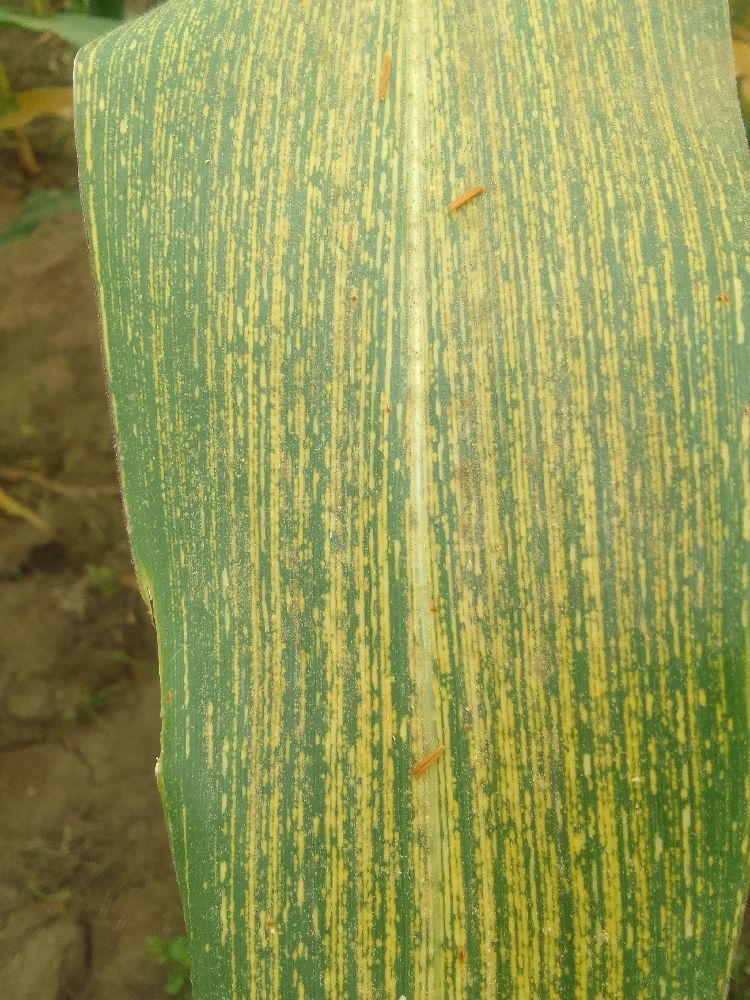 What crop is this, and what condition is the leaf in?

maize, maize streak virus
